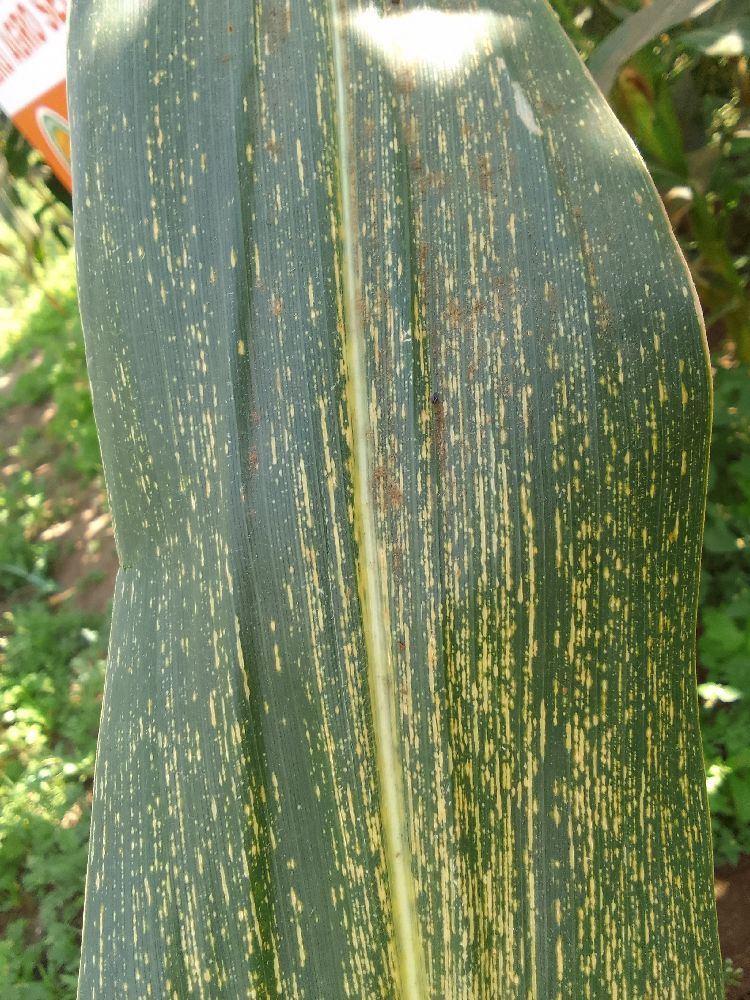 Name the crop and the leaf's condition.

maize, maize streak virus
